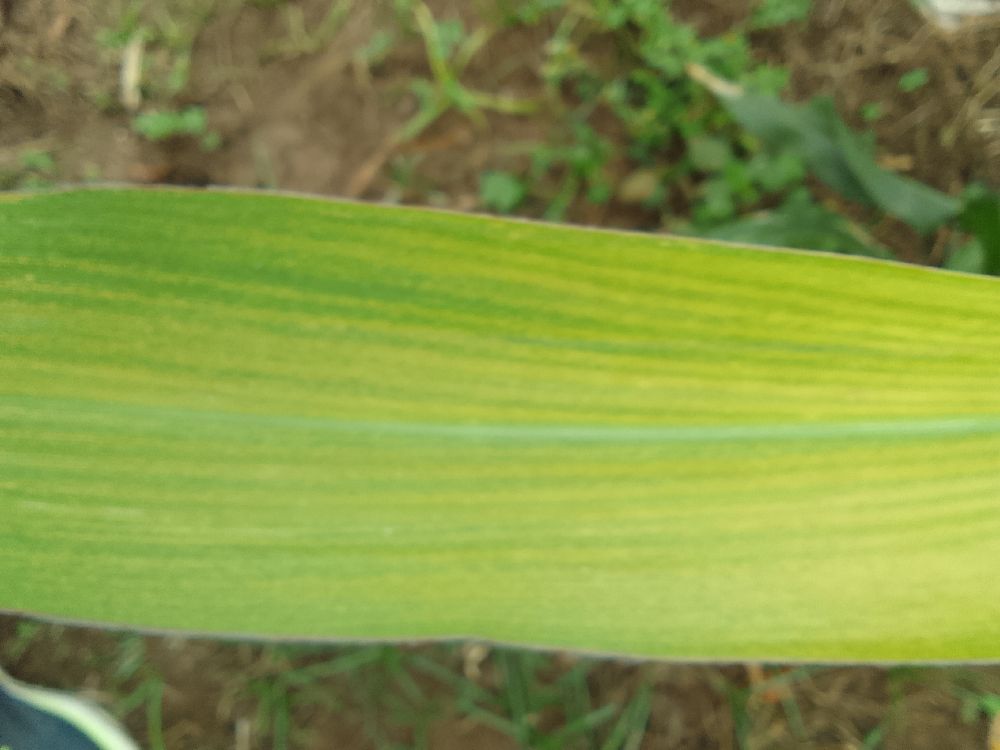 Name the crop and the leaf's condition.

maize, maize lethal necrosis
